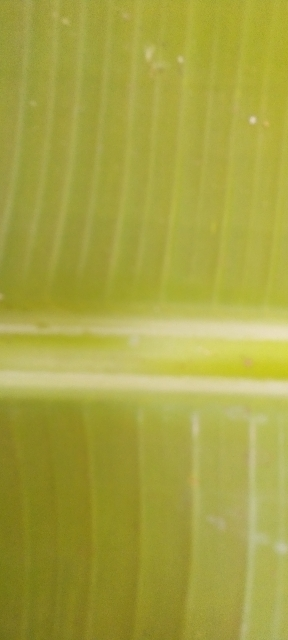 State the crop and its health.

banana, healthy
